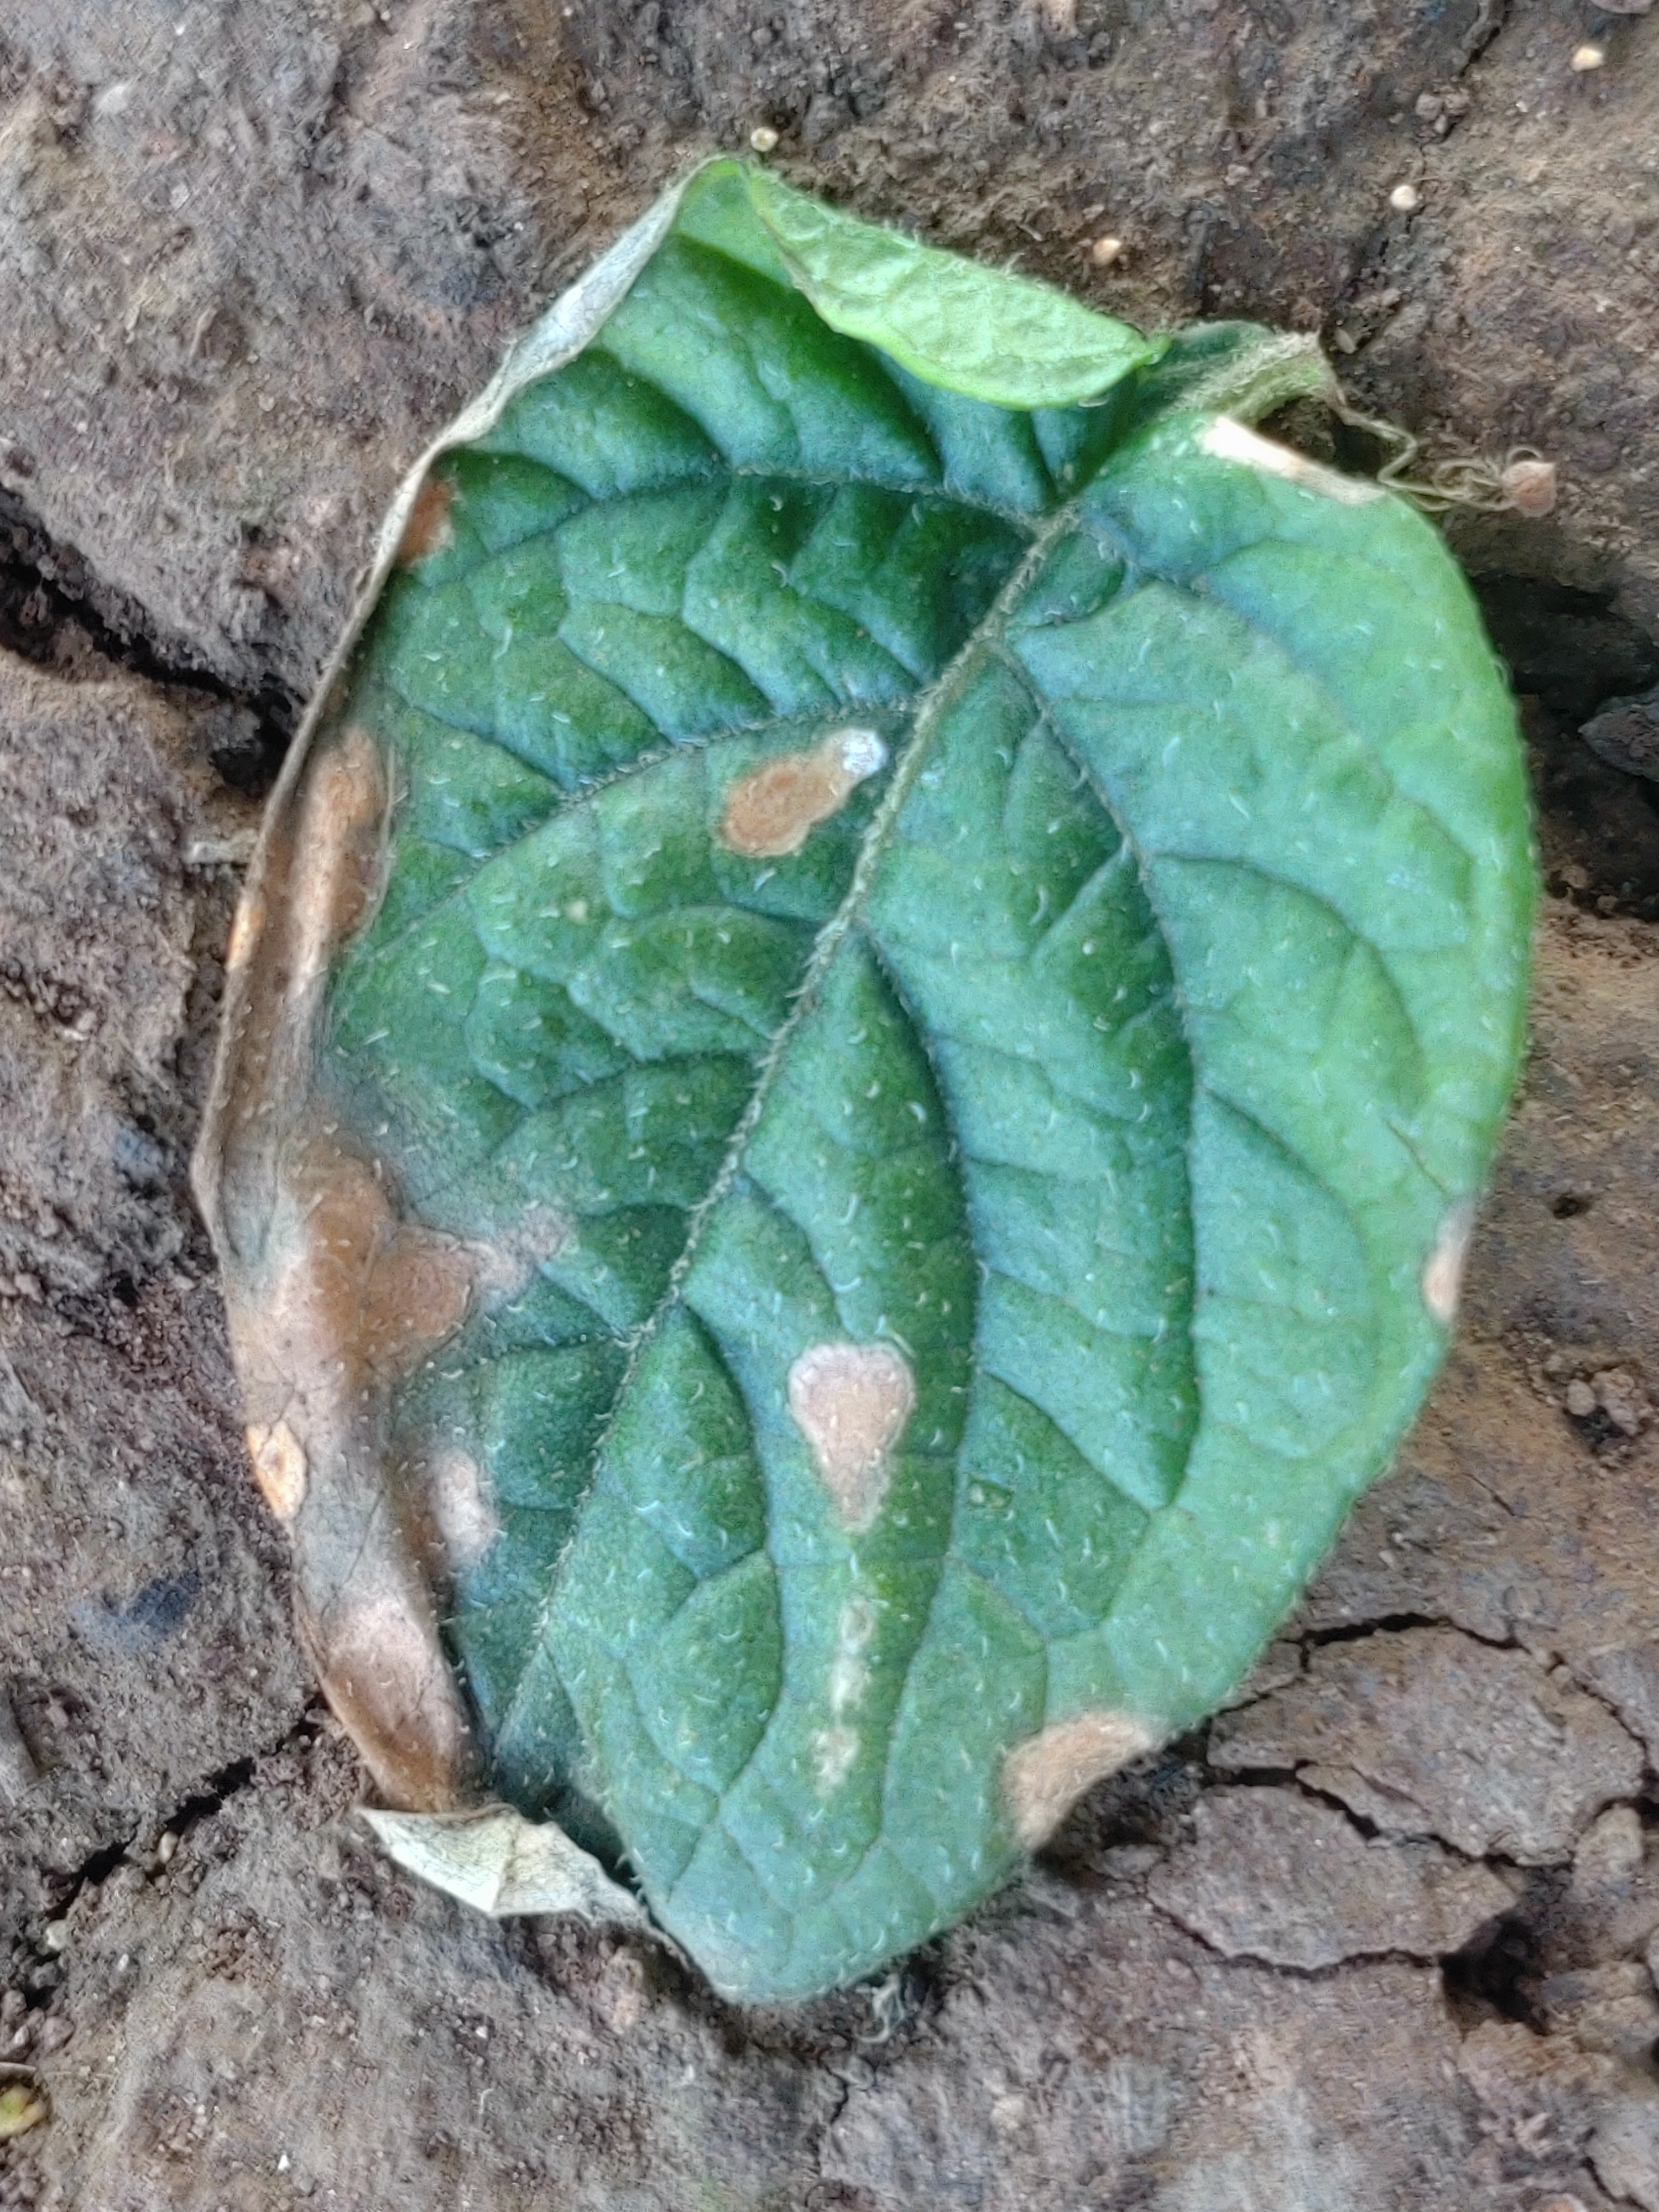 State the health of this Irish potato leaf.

early blight
